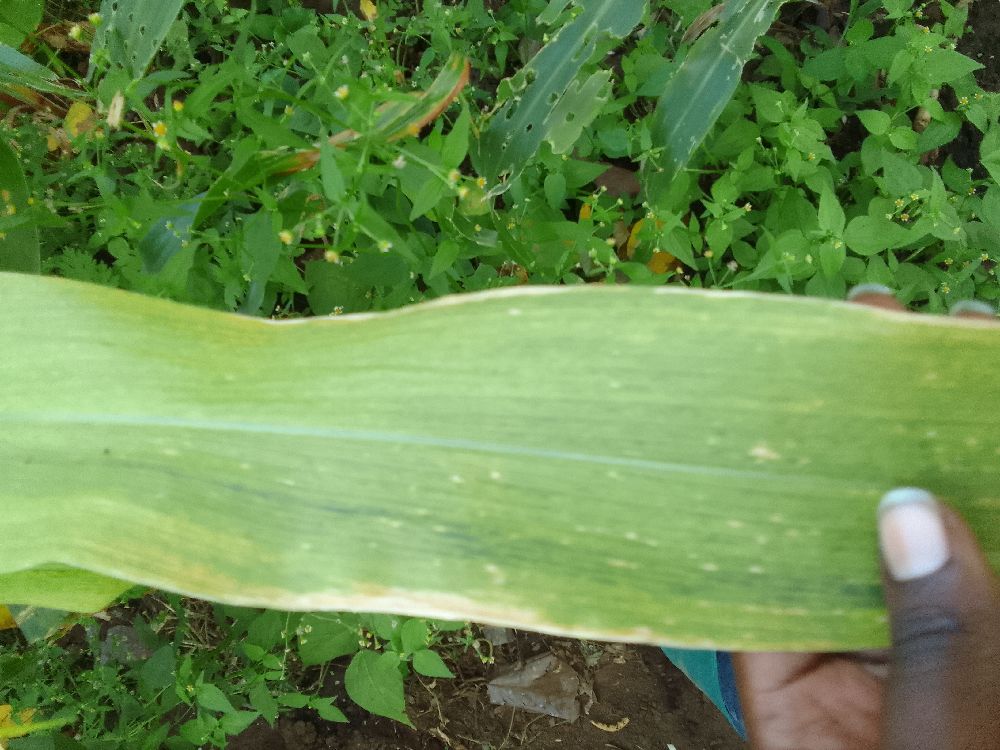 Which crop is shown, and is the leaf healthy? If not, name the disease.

maize, maize lethal necrosis
